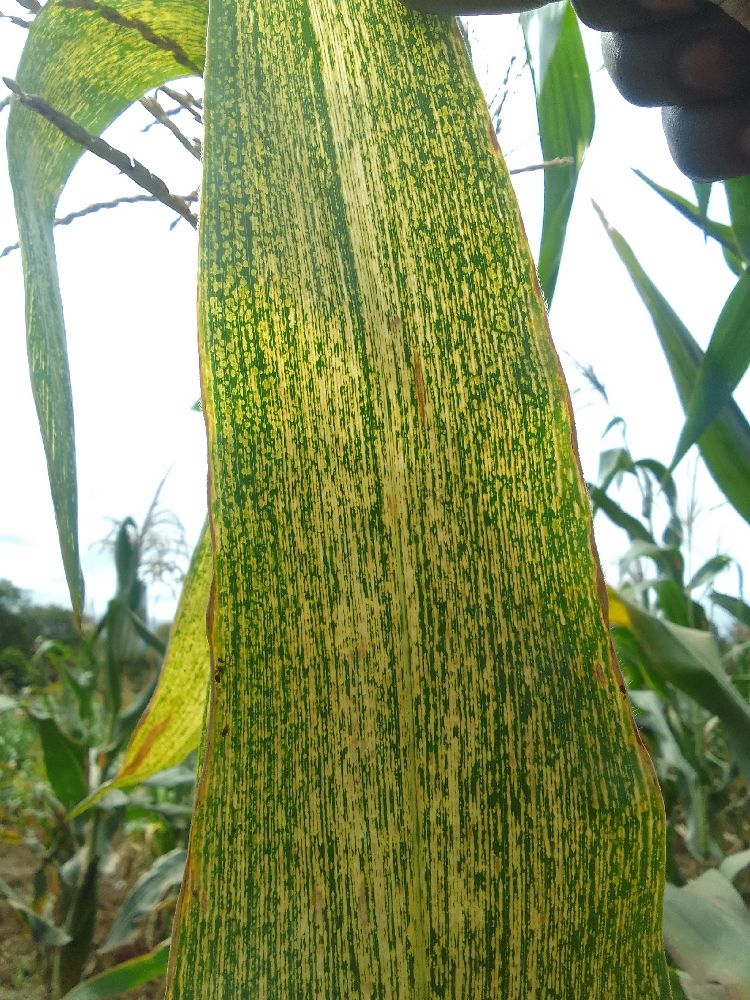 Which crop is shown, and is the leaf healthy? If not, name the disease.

maize, maize streak virus
